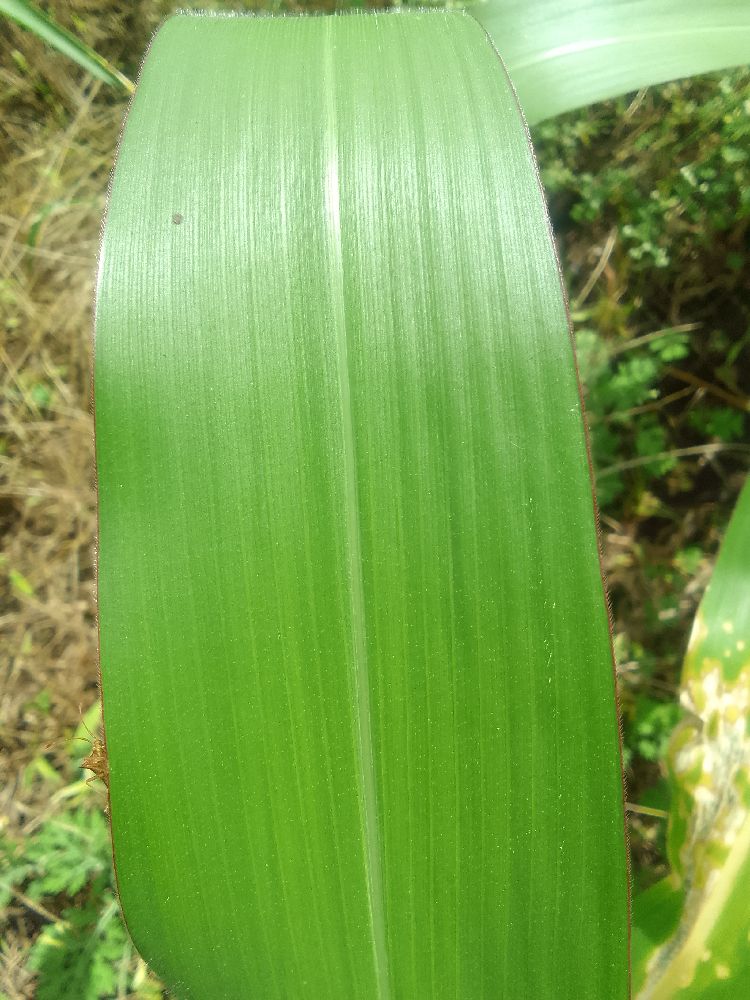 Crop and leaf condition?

maize, healthy
